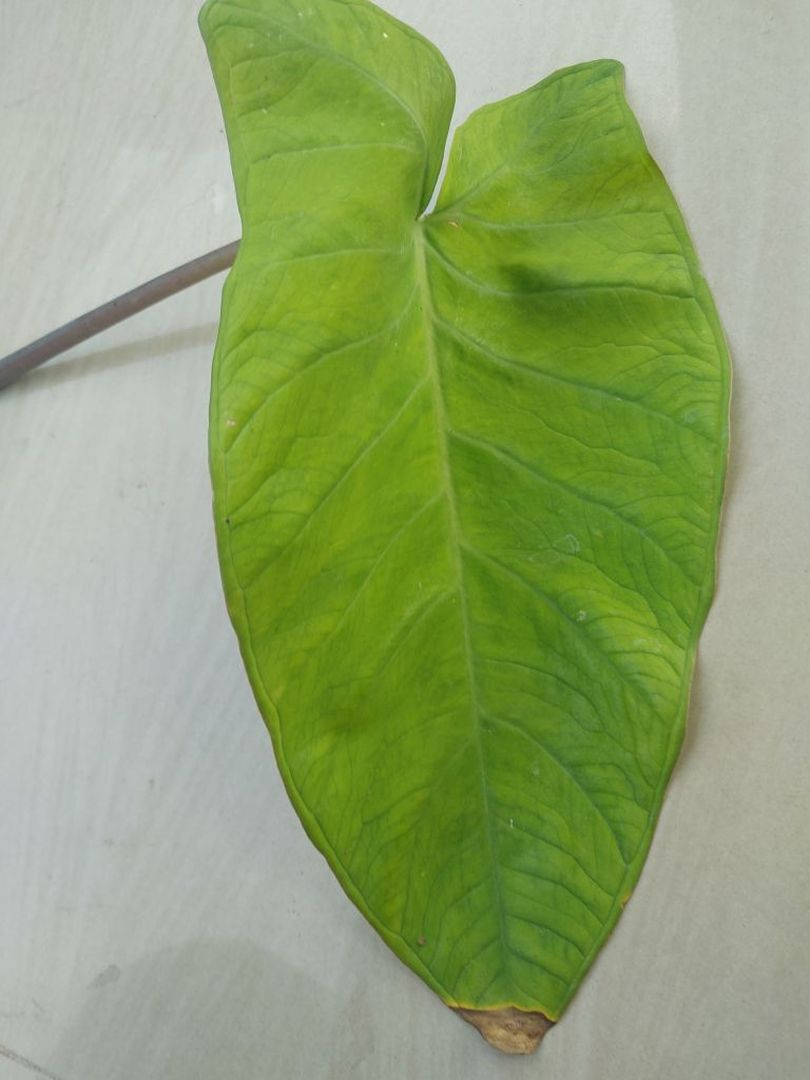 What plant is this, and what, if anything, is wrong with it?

taro, mosaic
